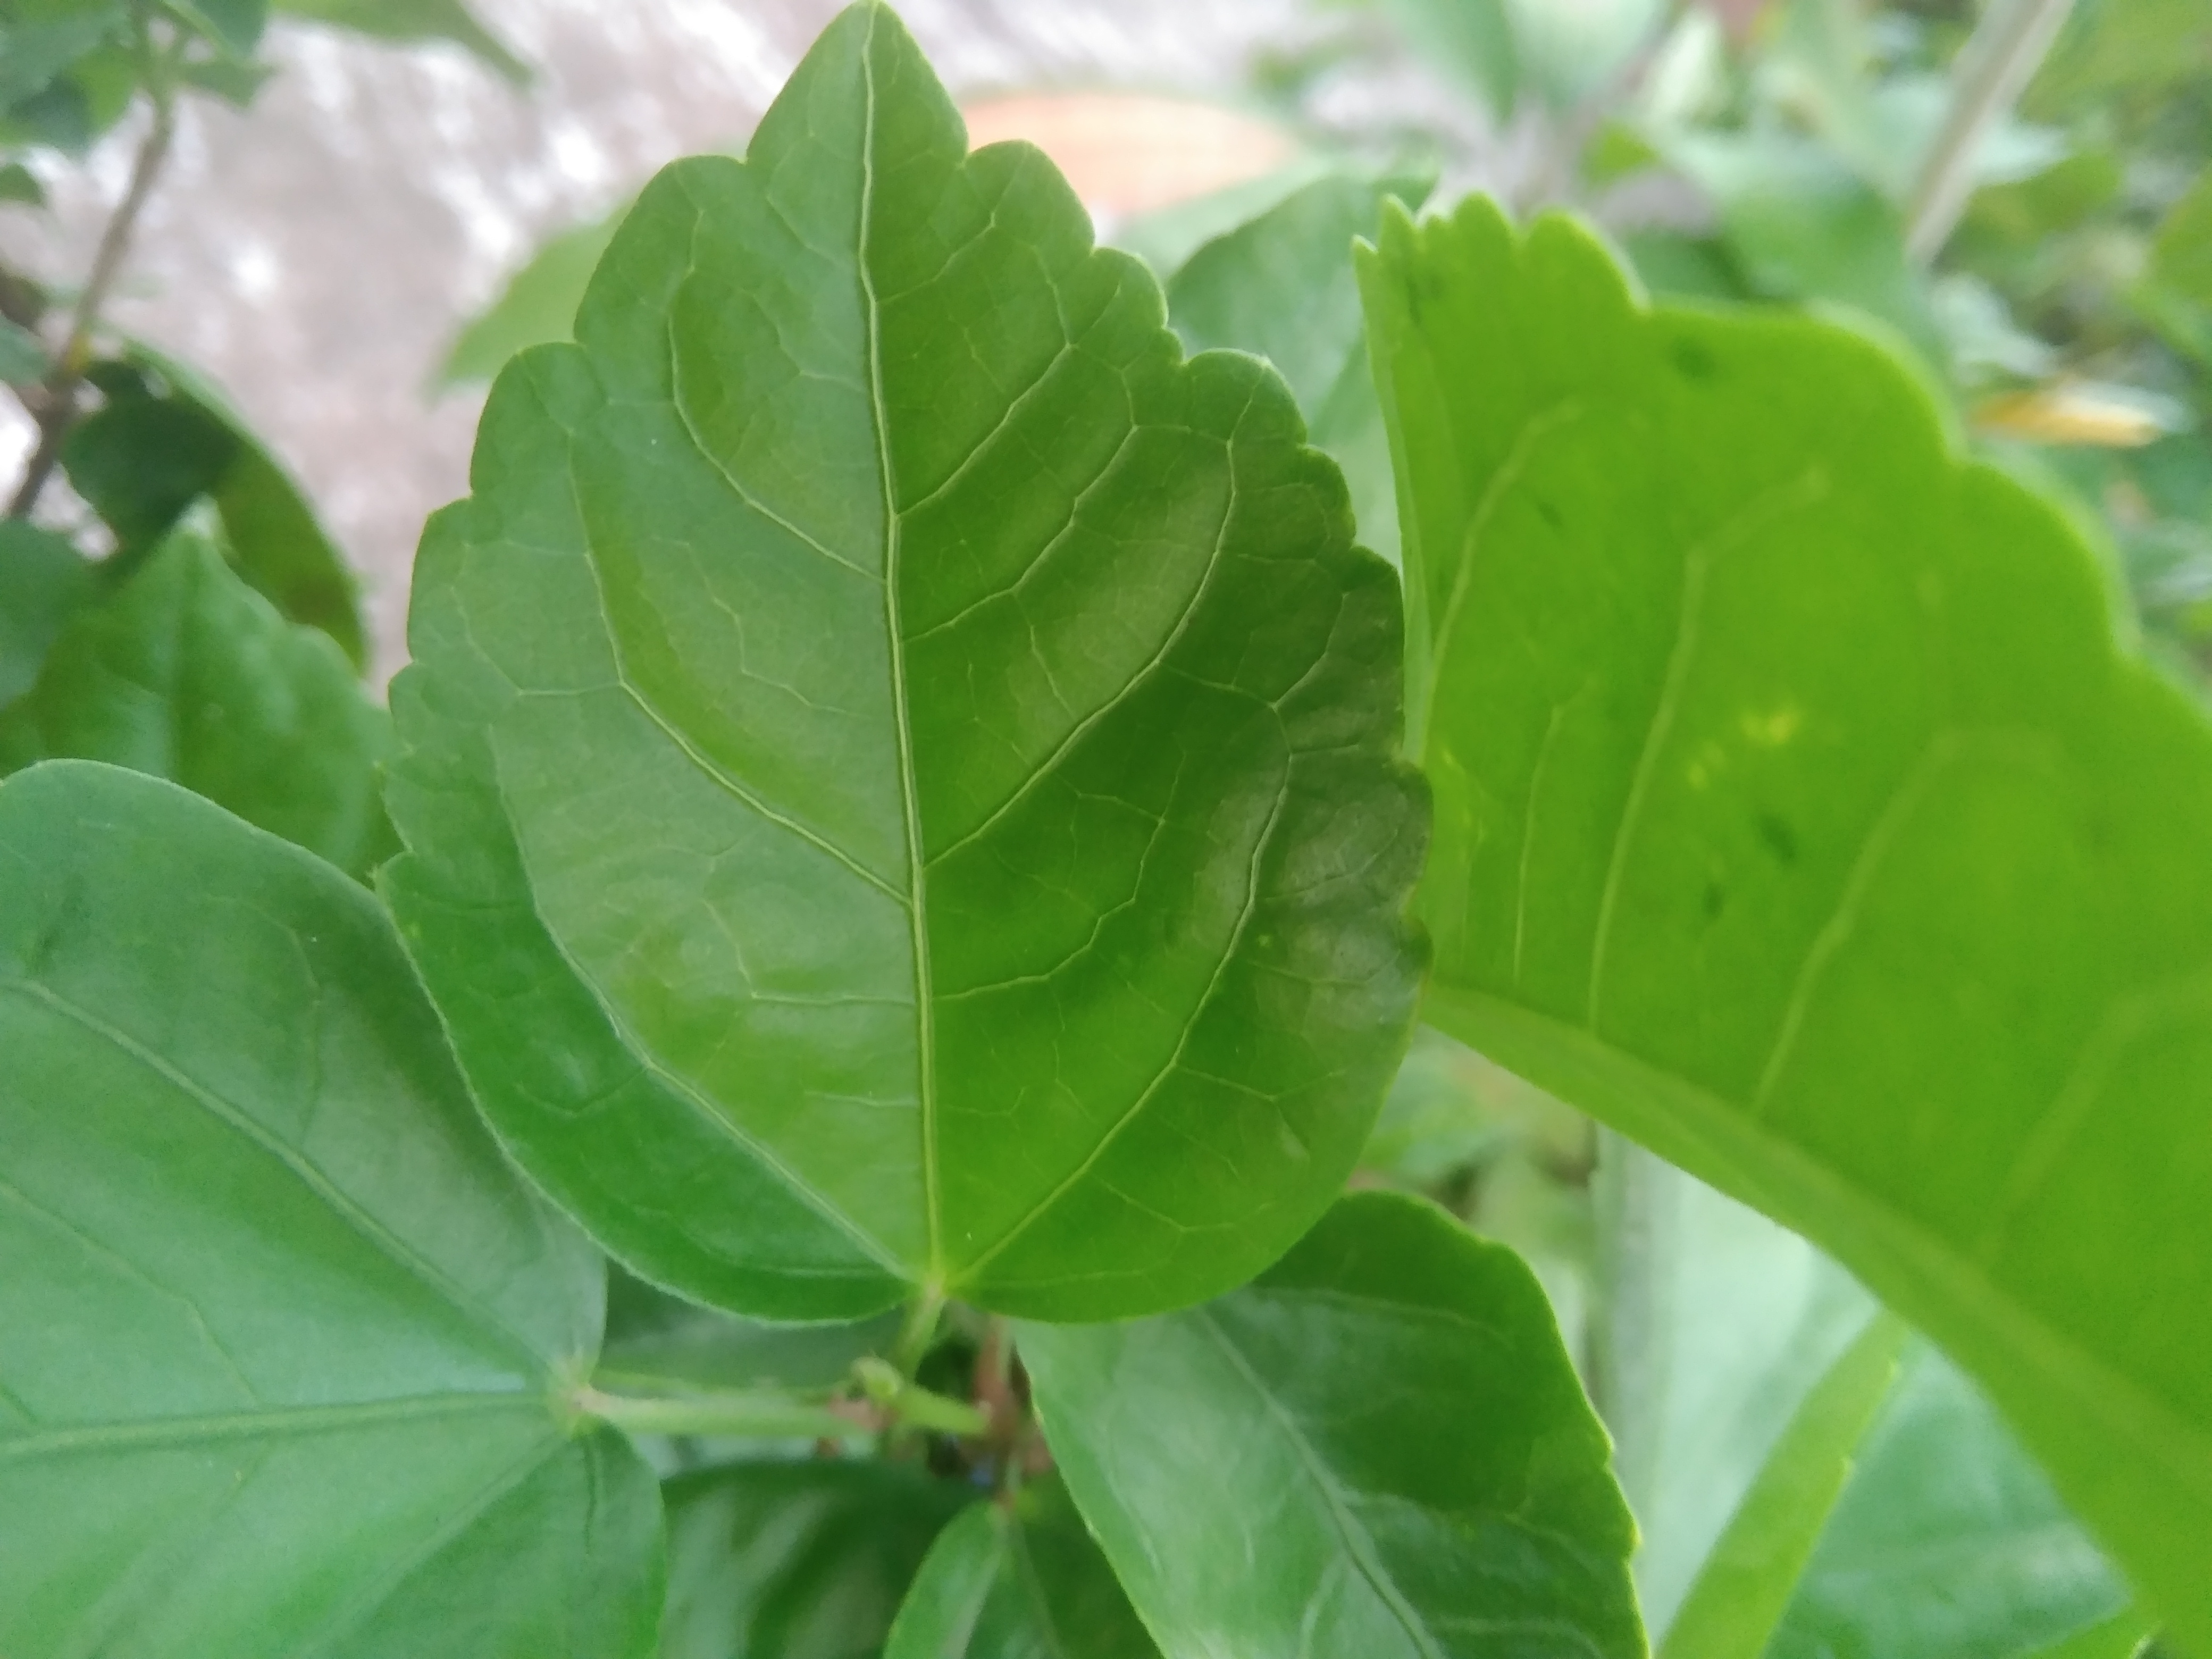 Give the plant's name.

hibiscus
